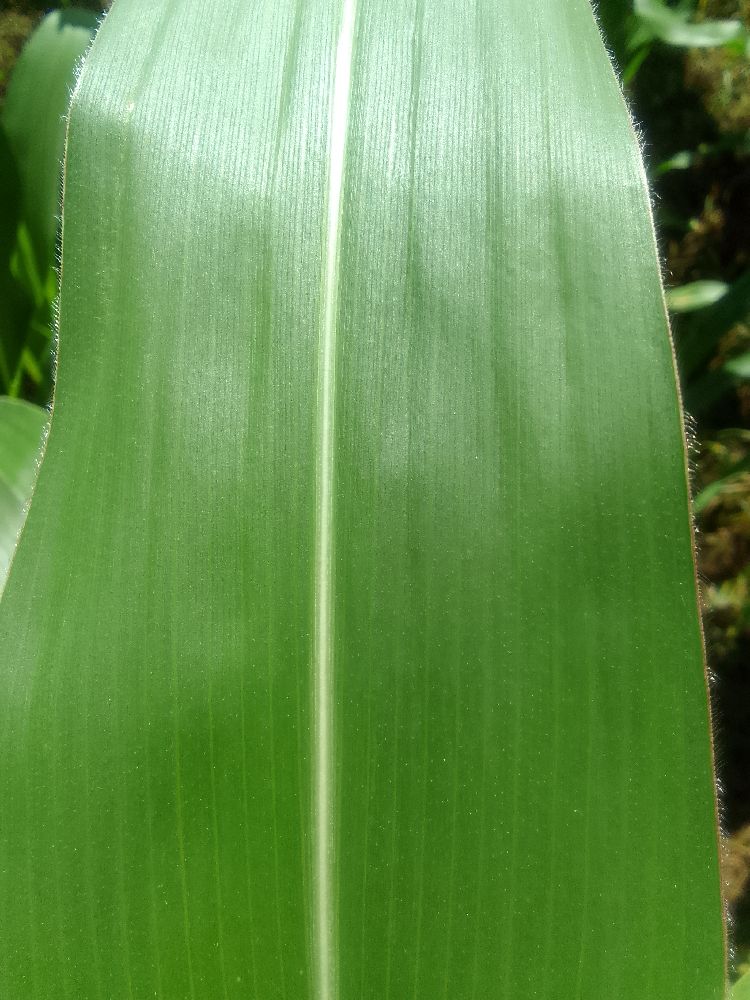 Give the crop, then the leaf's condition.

maize, healthy
